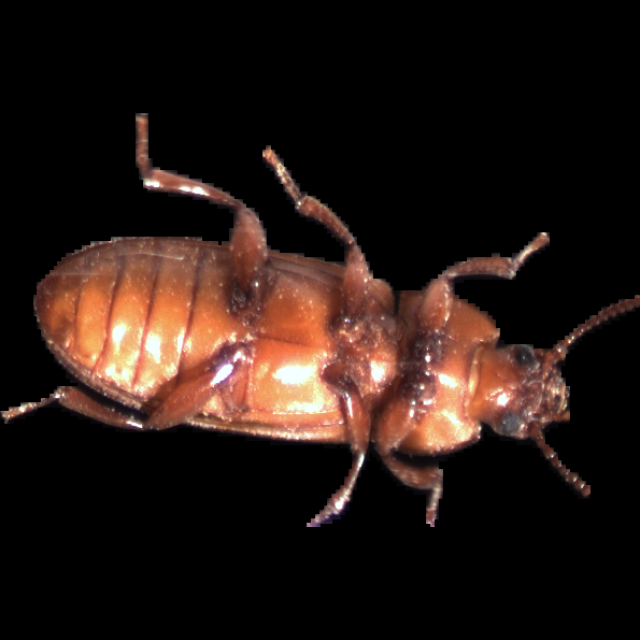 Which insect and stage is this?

mealworm beetle
